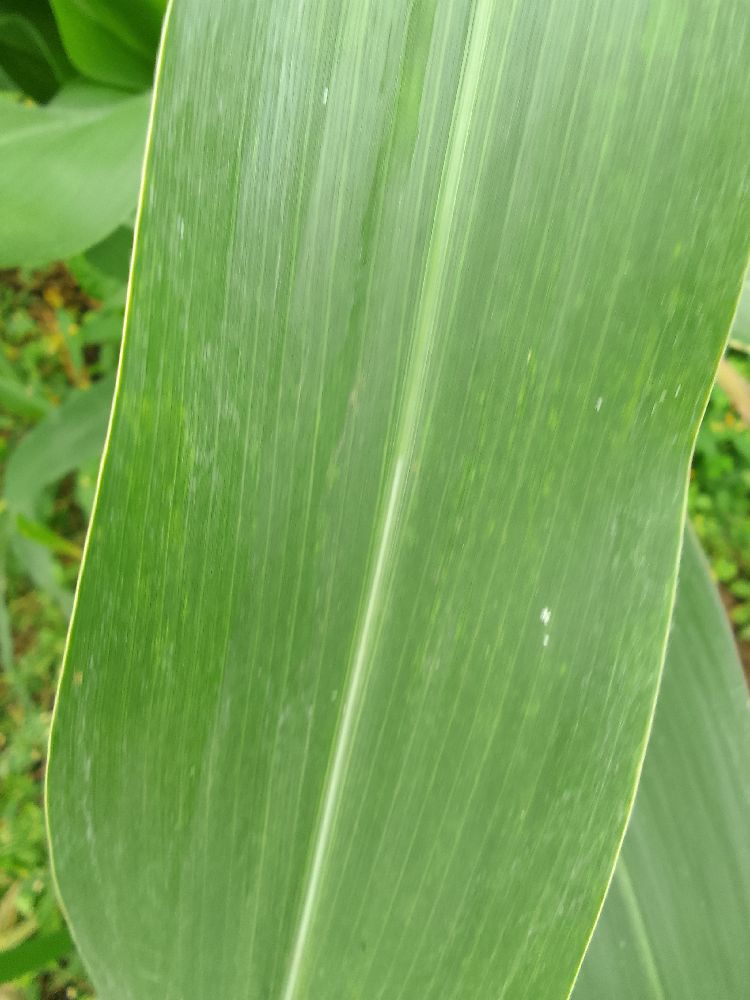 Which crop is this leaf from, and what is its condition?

maize, healthy
